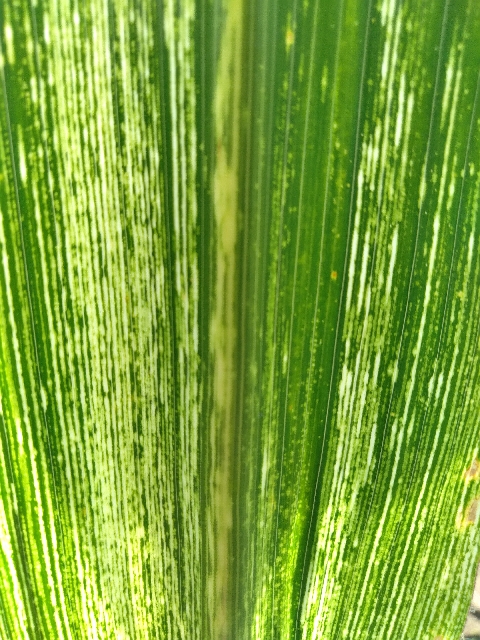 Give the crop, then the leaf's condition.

maize, maize streak virus
